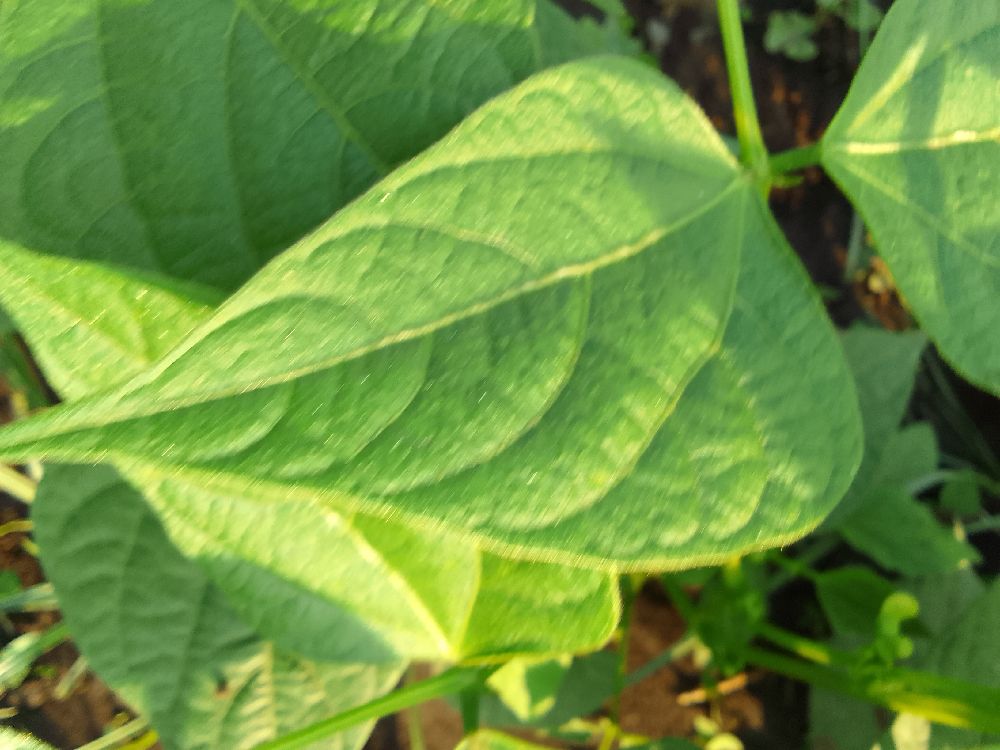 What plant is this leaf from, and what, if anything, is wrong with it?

common bean, healthy
